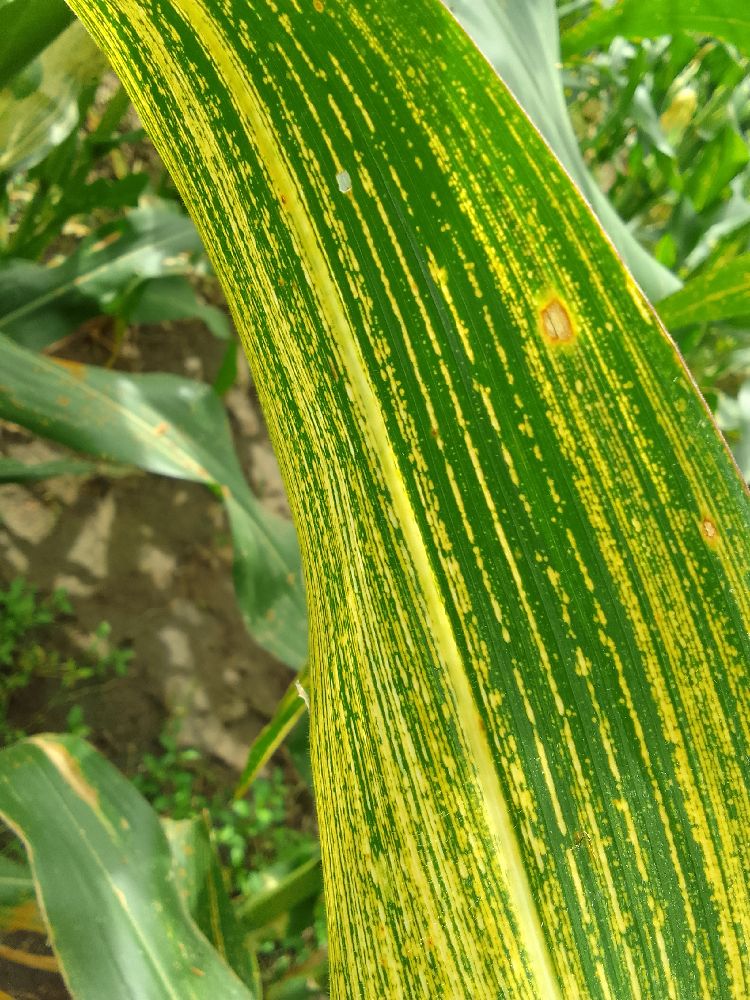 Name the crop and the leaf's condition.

maize, maize streak virus
